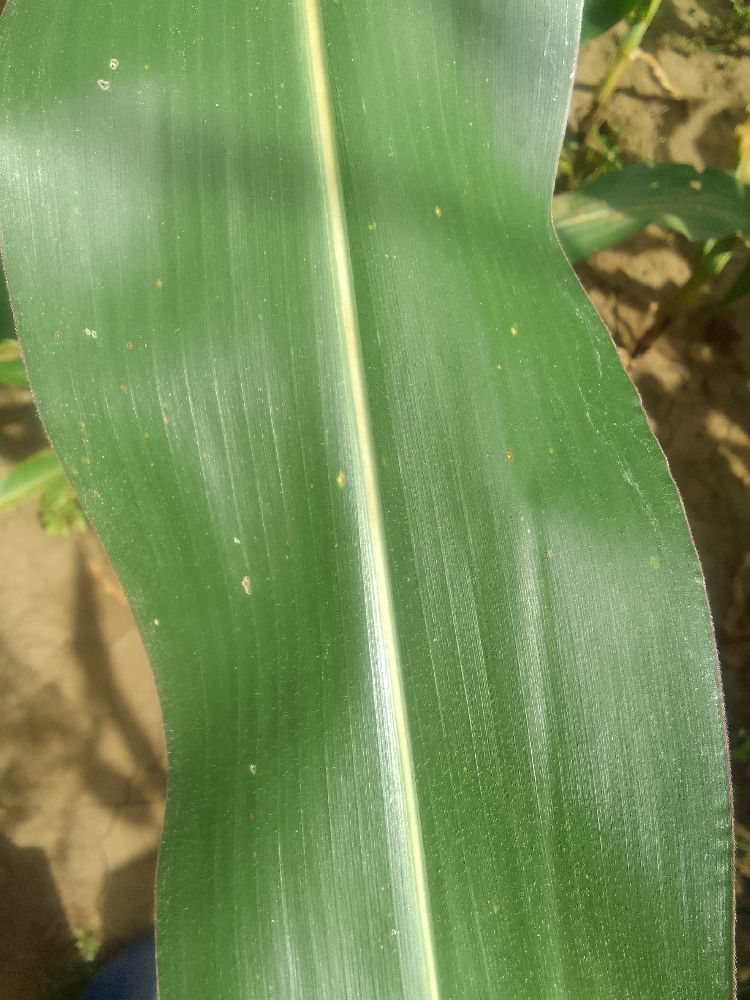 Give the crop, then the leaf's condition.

maize, healthy
